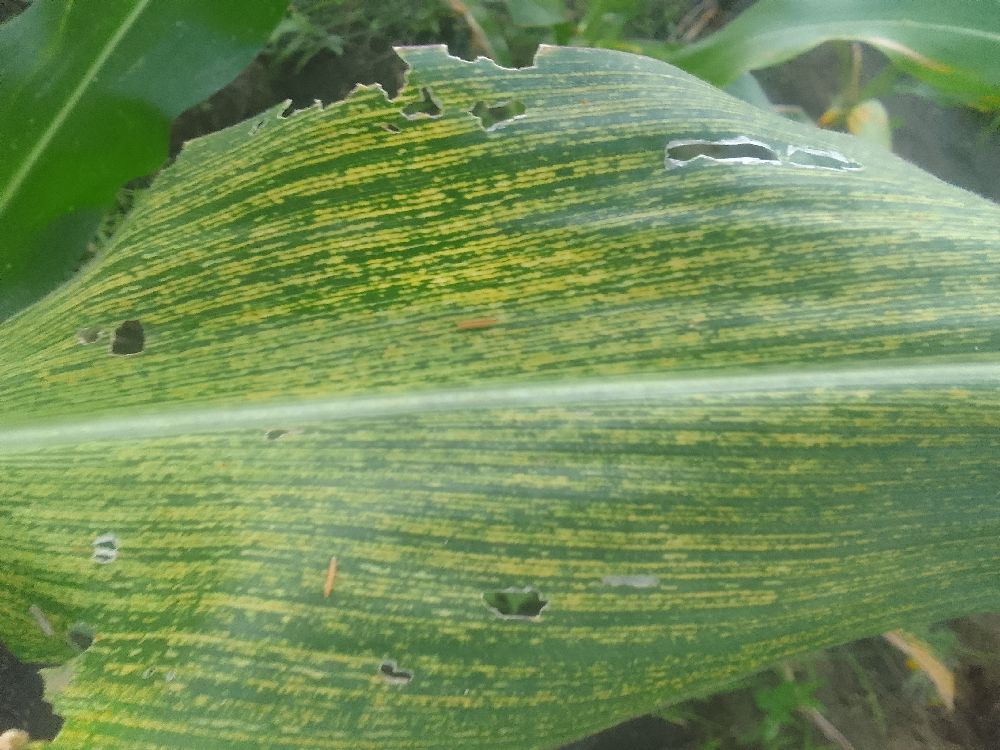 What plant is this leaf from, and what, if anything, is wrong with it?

maize, maize streak virus
